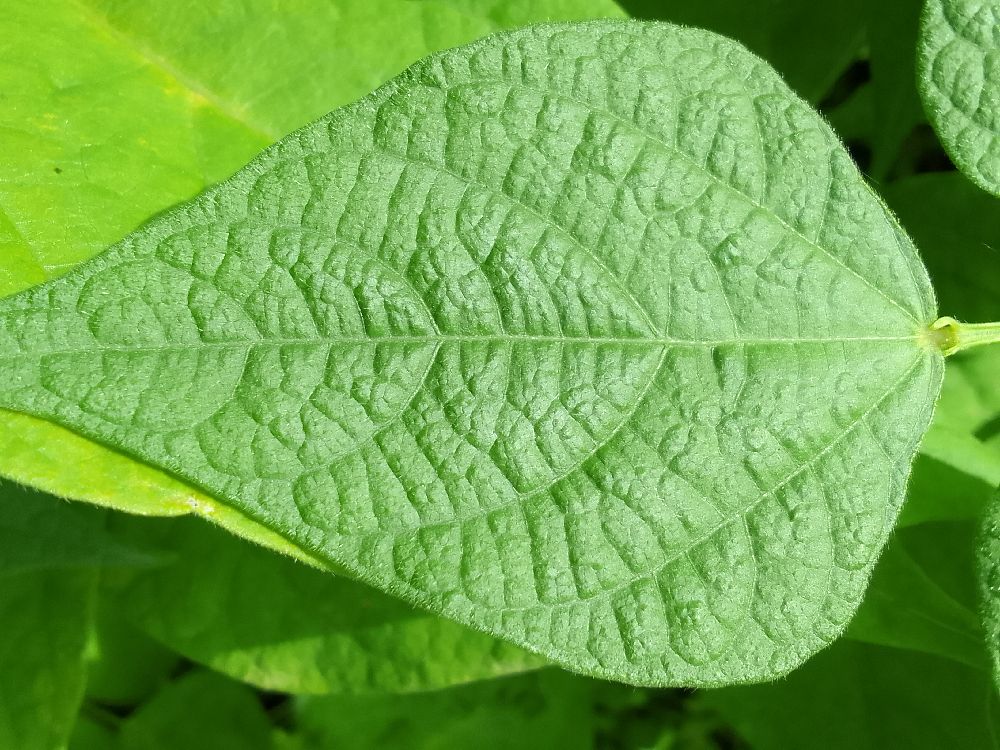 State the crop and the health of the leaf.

common bean, healthy
